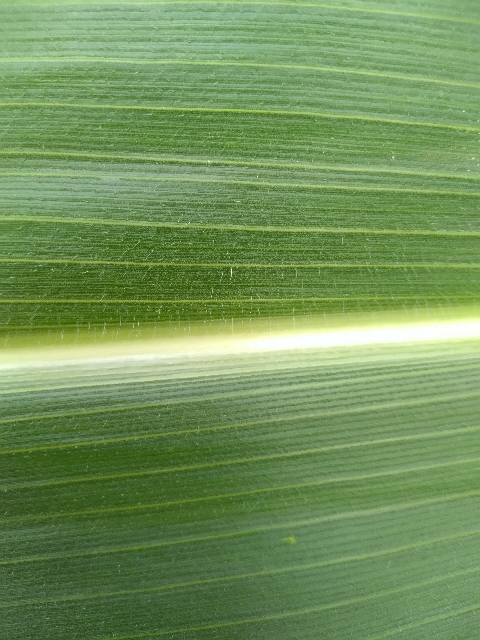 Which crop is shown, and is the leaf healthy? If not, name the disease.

maize, healthy
